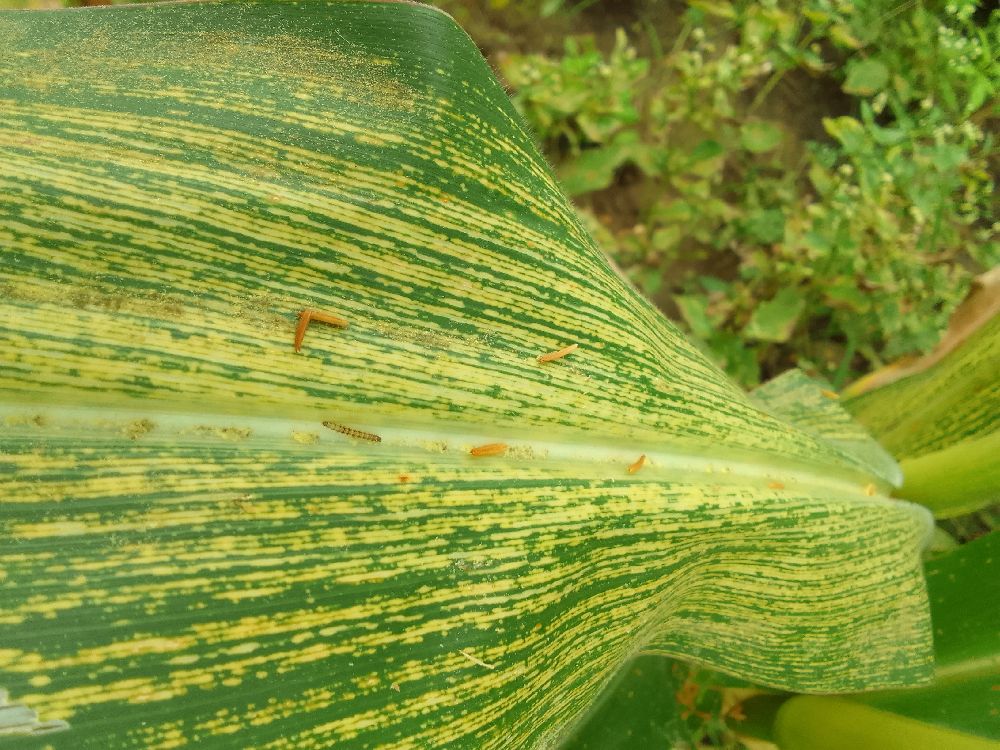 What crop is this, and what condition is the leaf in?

maize, maize streak virus
